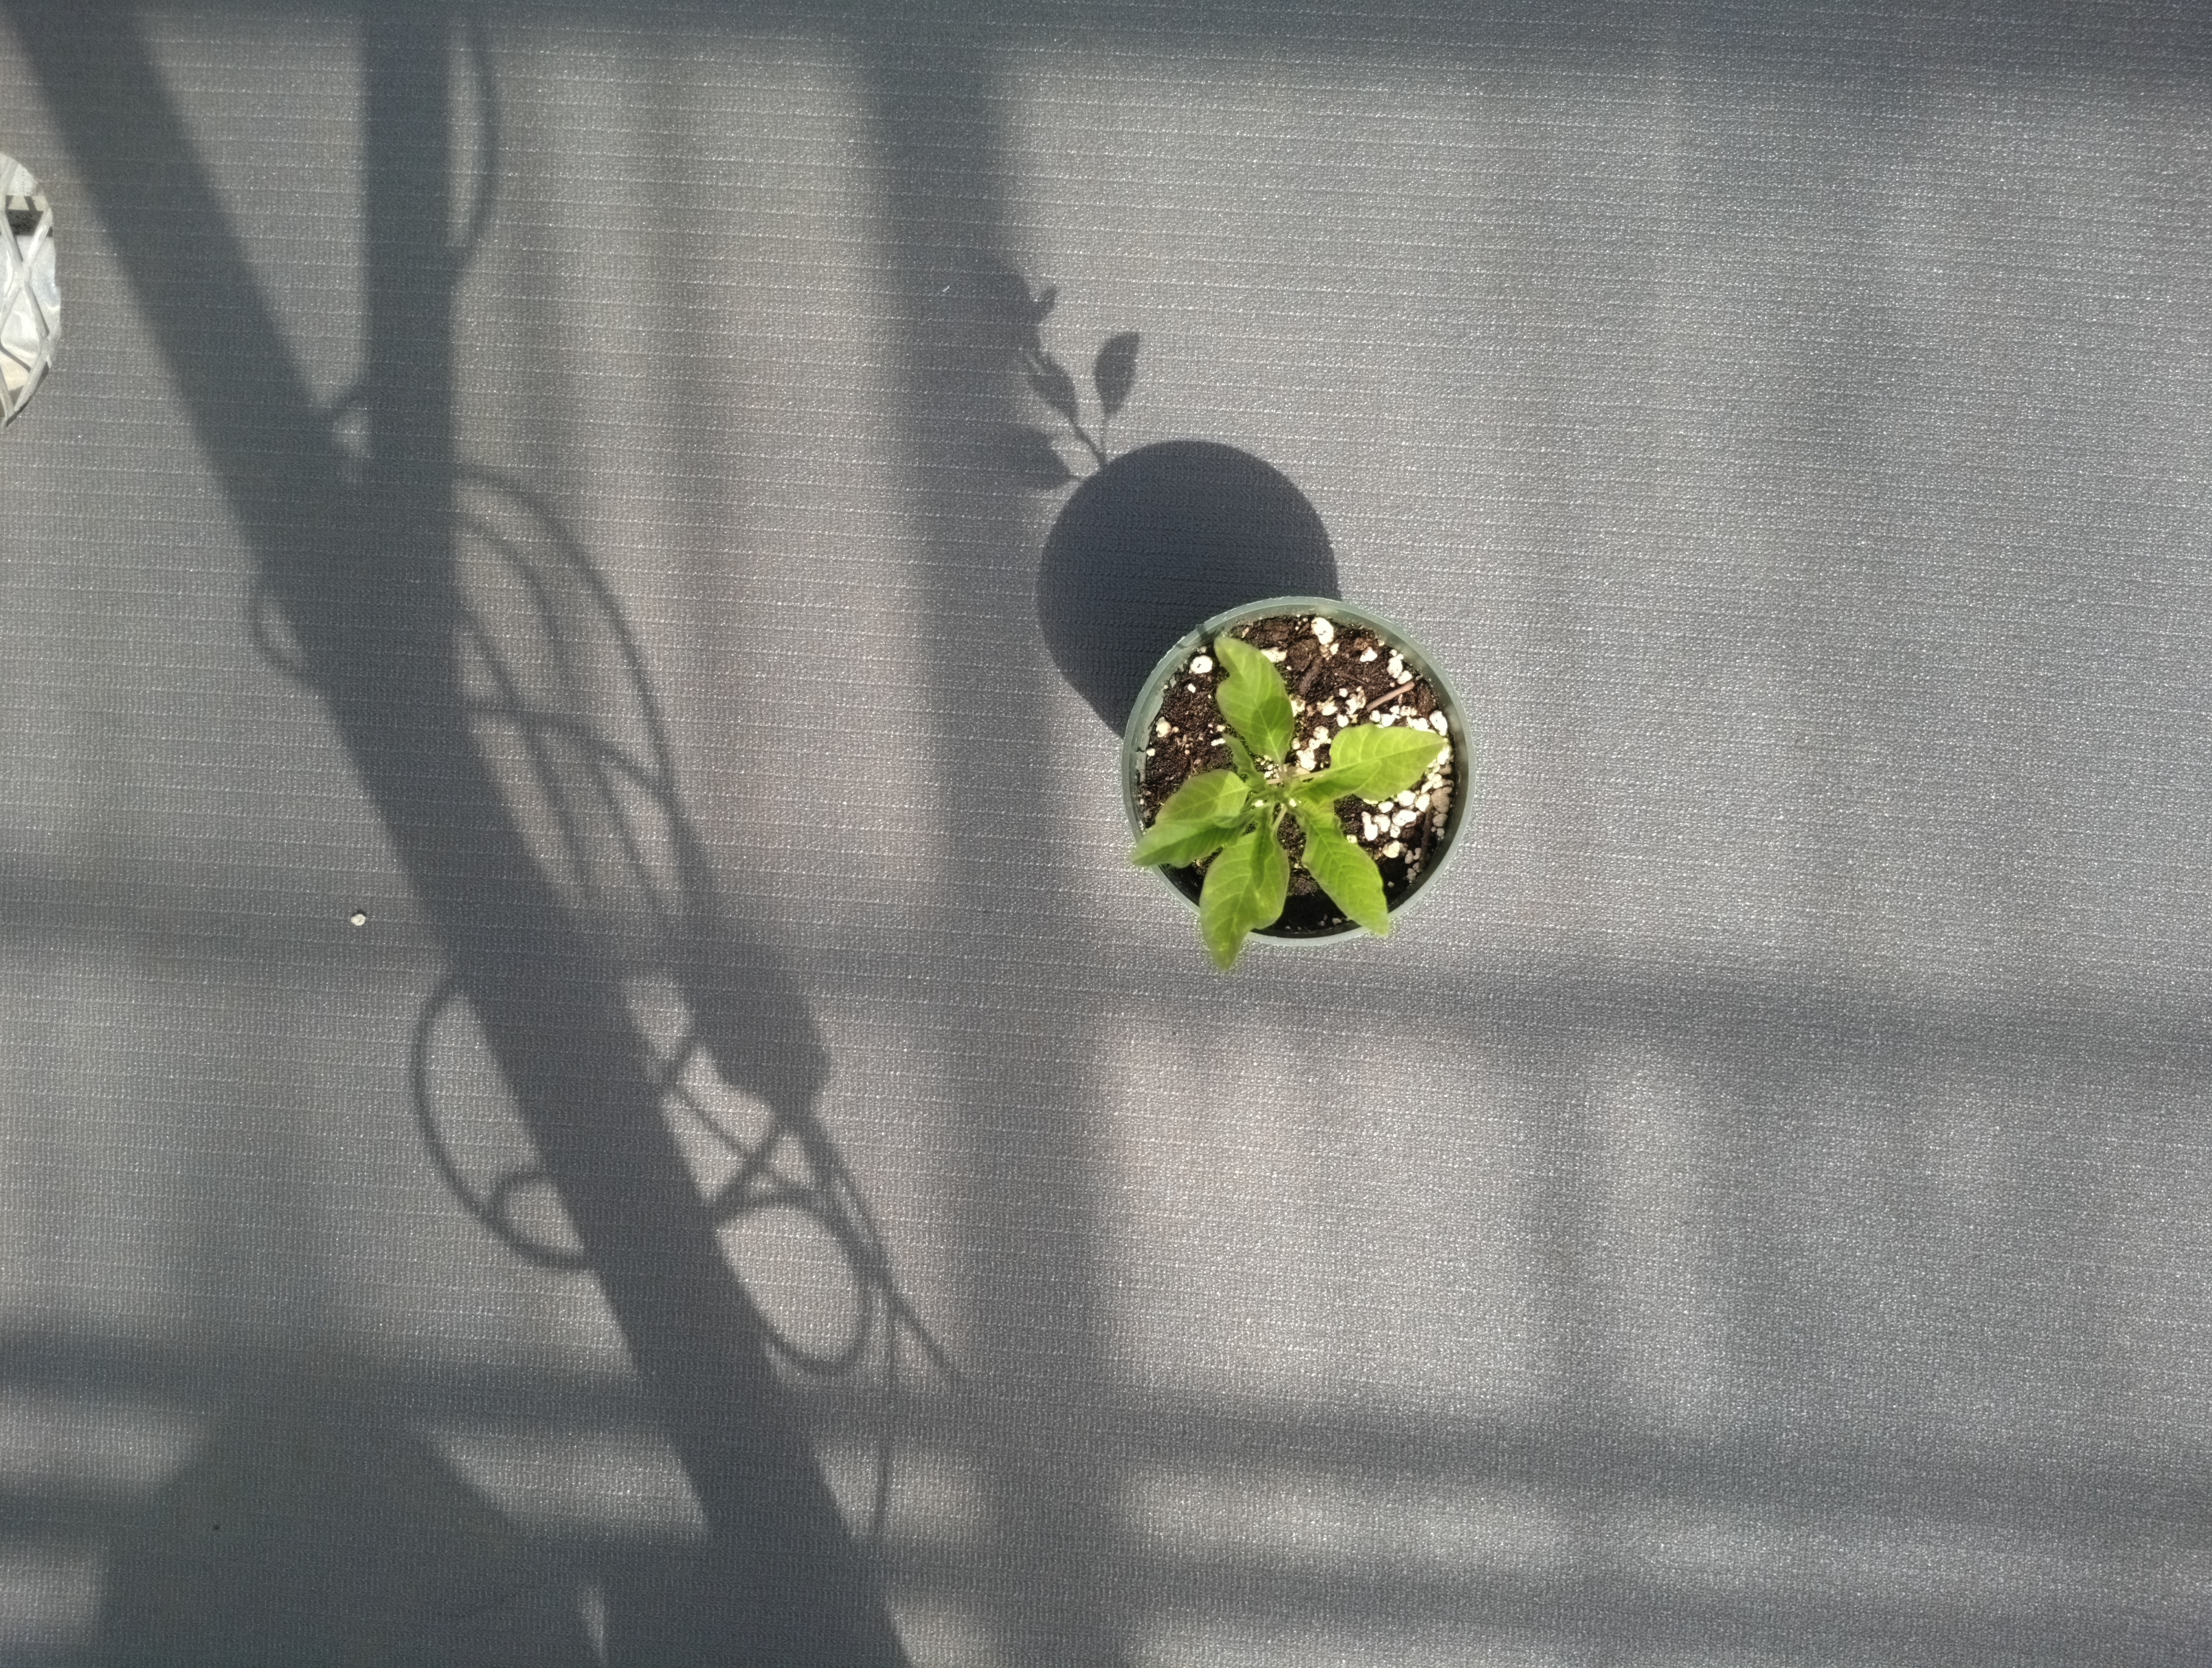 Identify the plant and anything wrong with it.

waterhemp, healthy untreated
